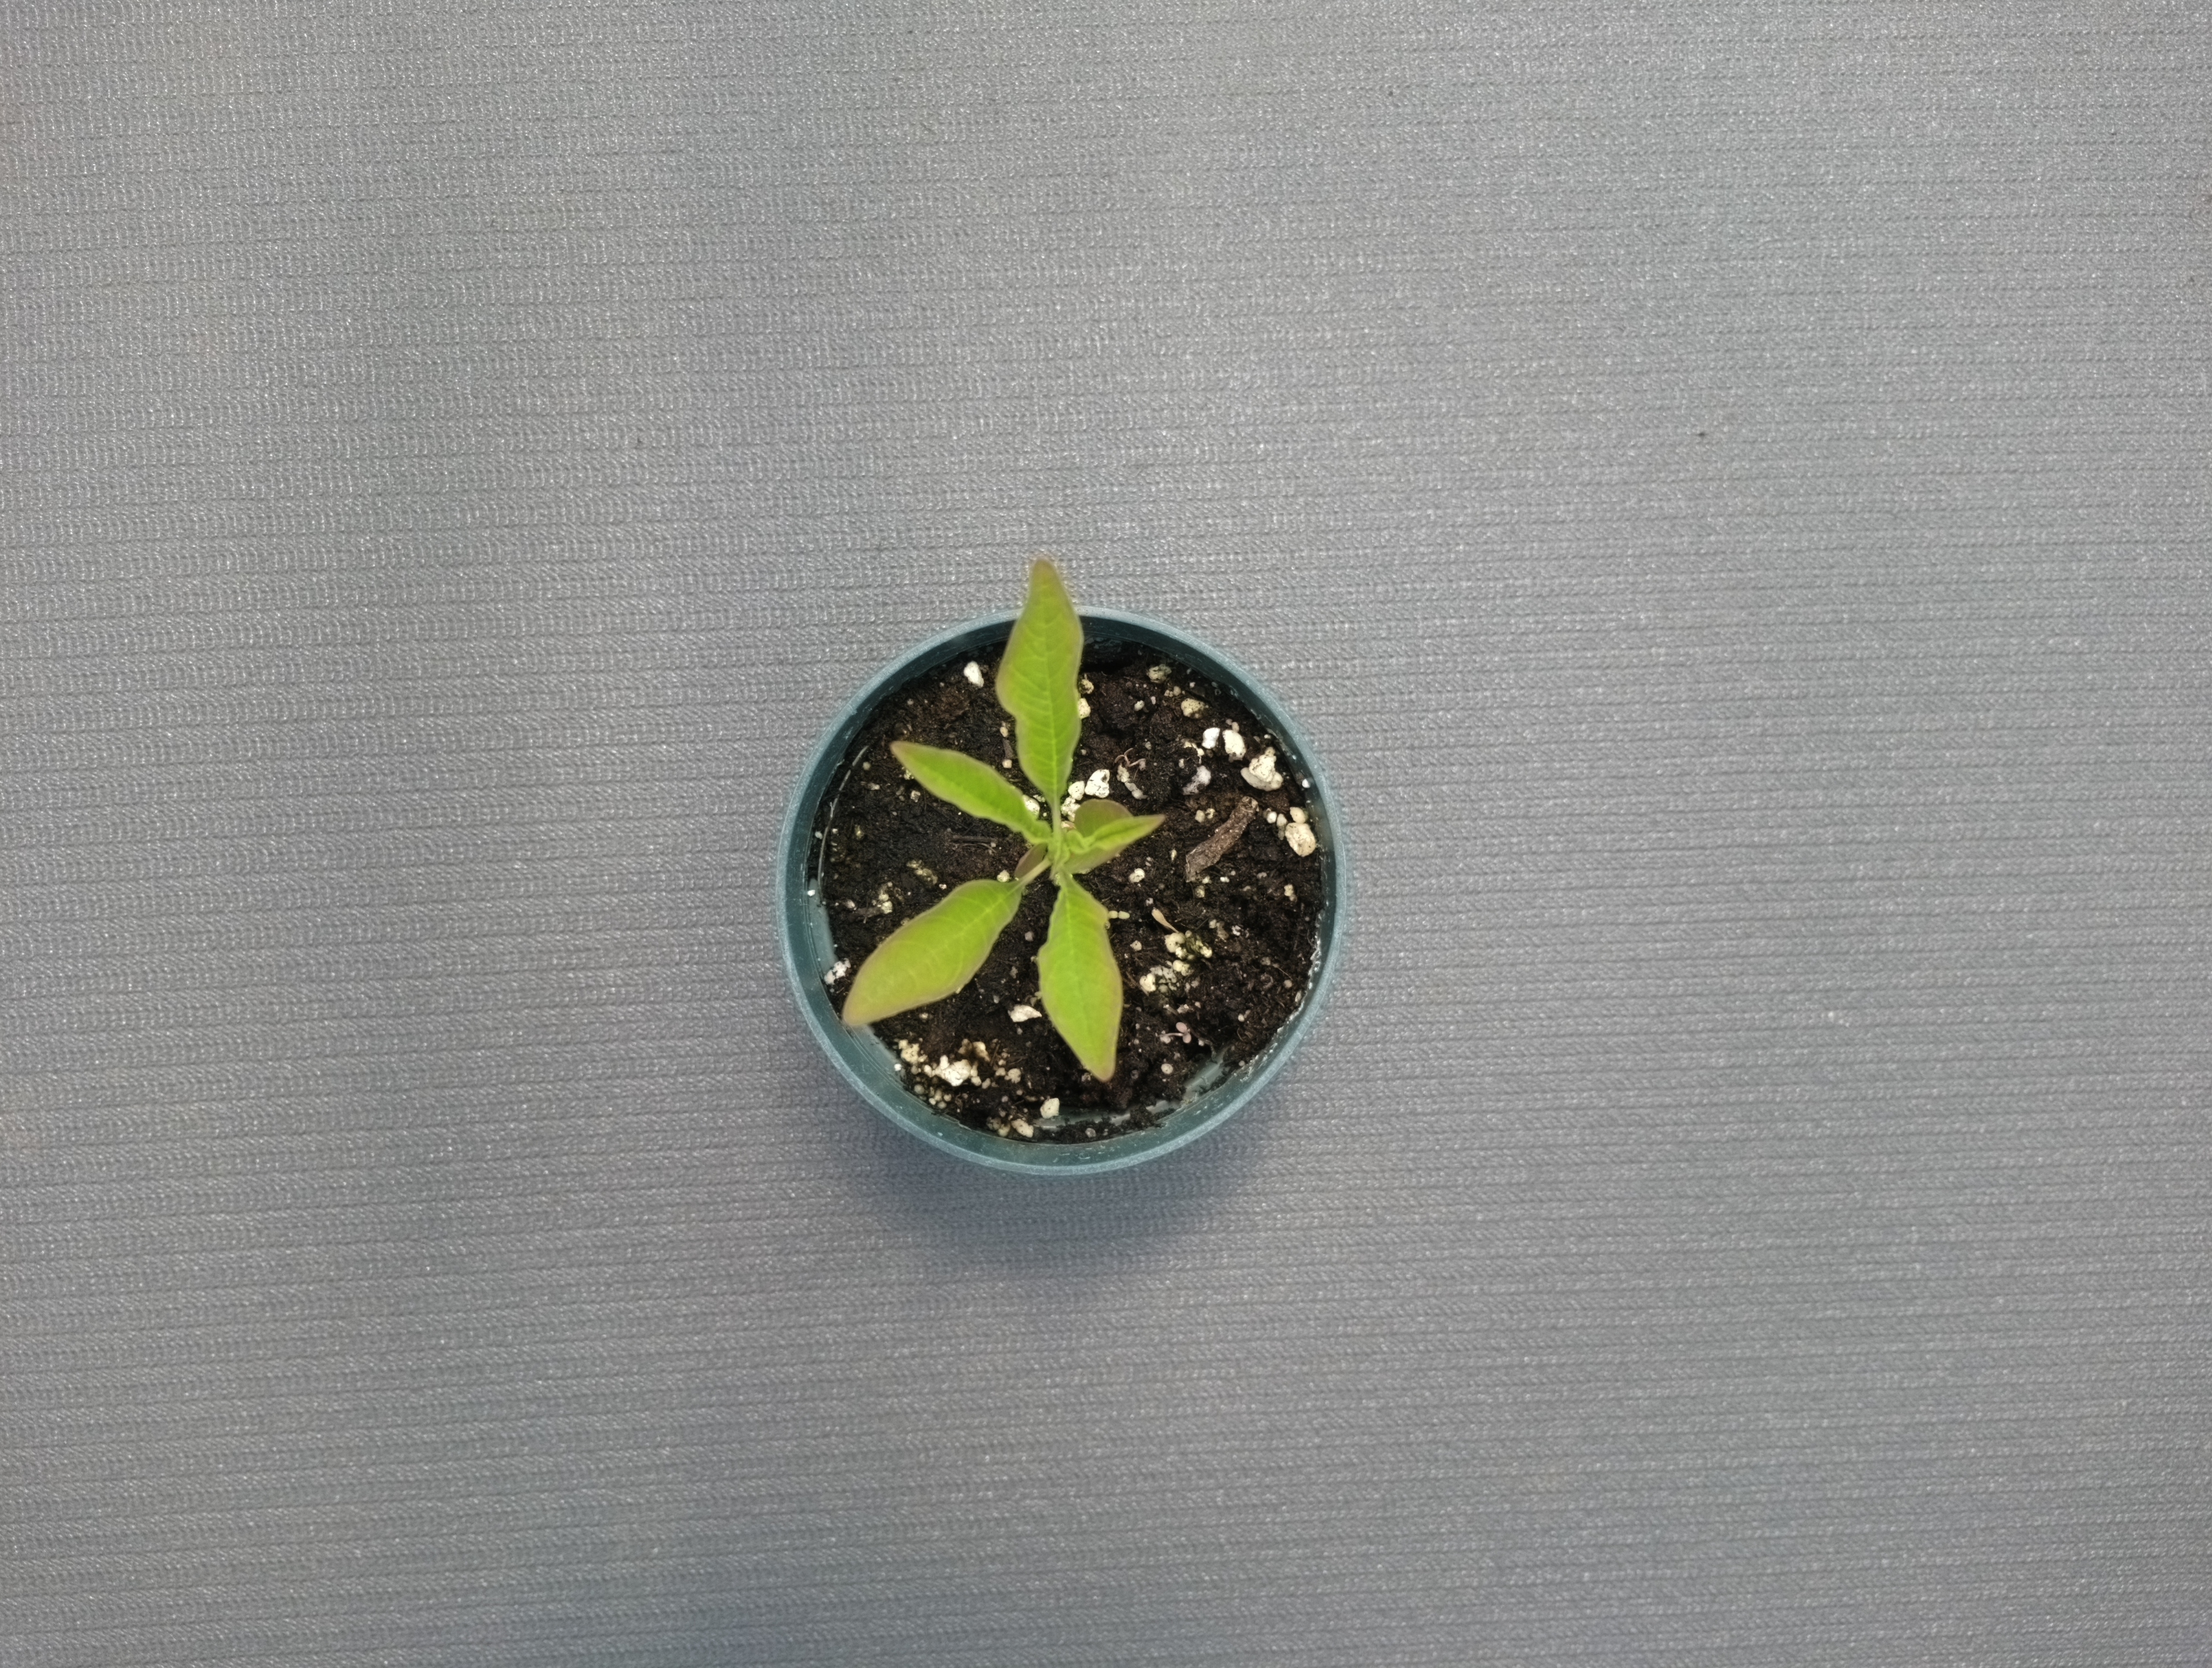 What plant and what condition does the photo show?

waterhemp, healthy untreated
